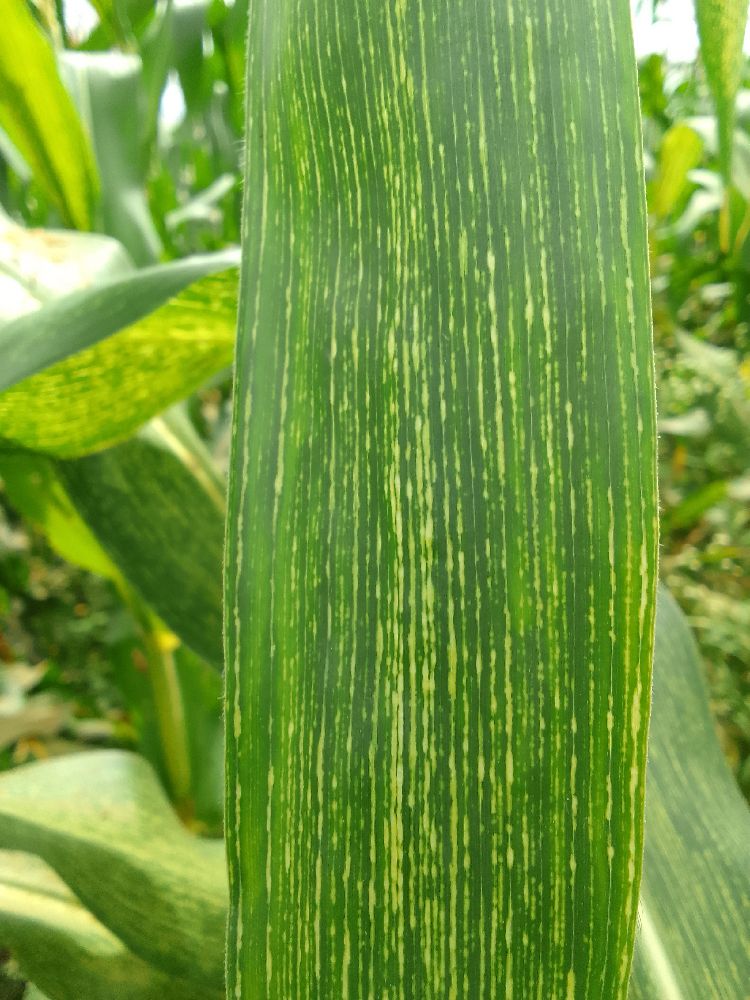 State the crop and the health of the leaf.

maize, maize streak virus
